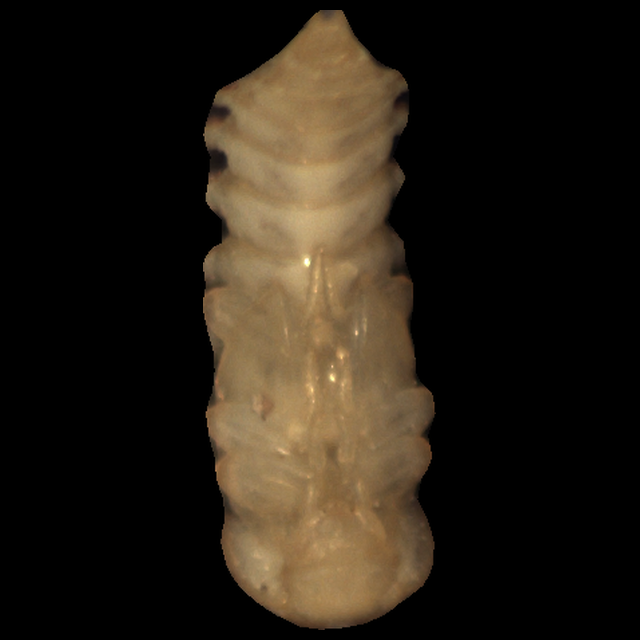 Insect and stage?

mealworm pupa
